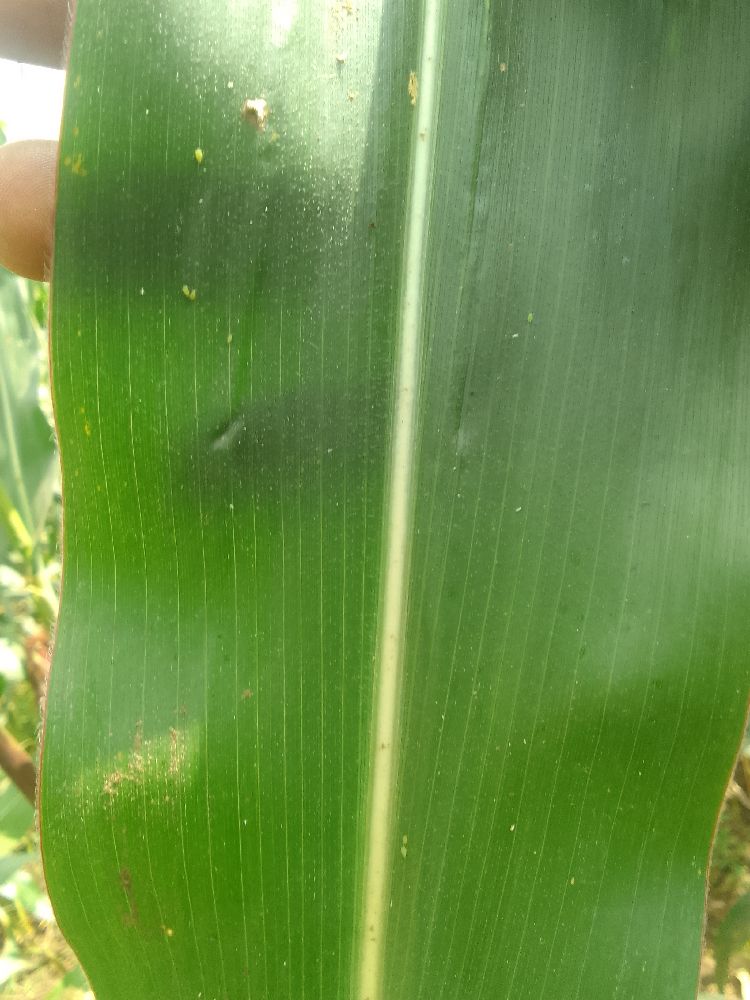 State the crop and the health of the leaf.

maize, healthy
